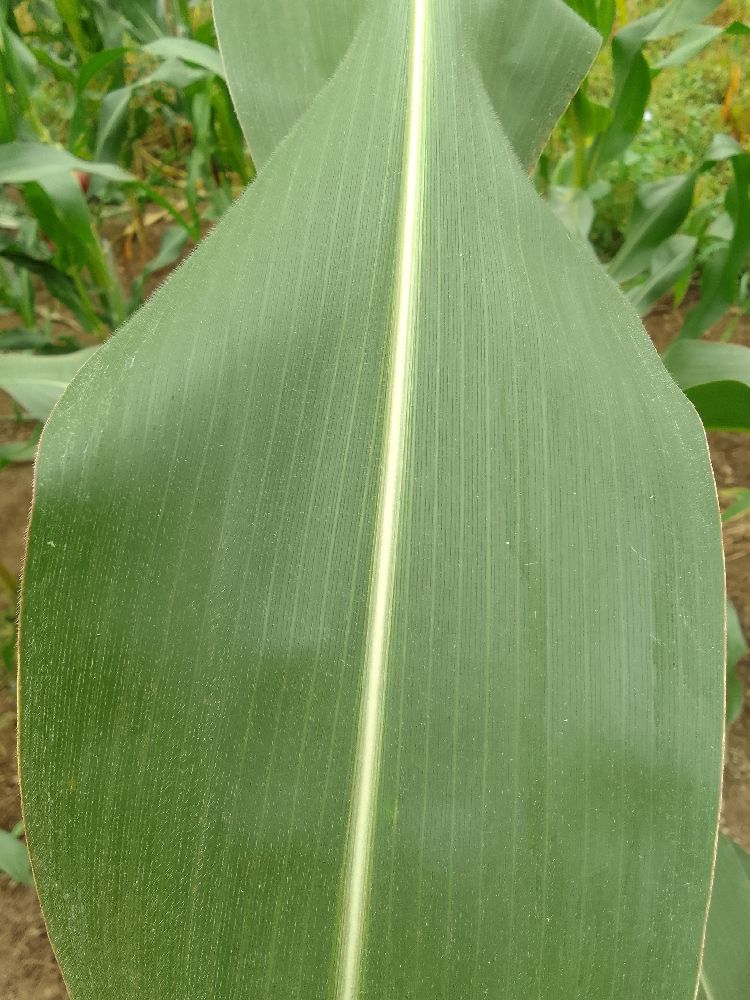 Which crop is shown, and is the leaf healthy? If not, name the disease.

maize, healthy
